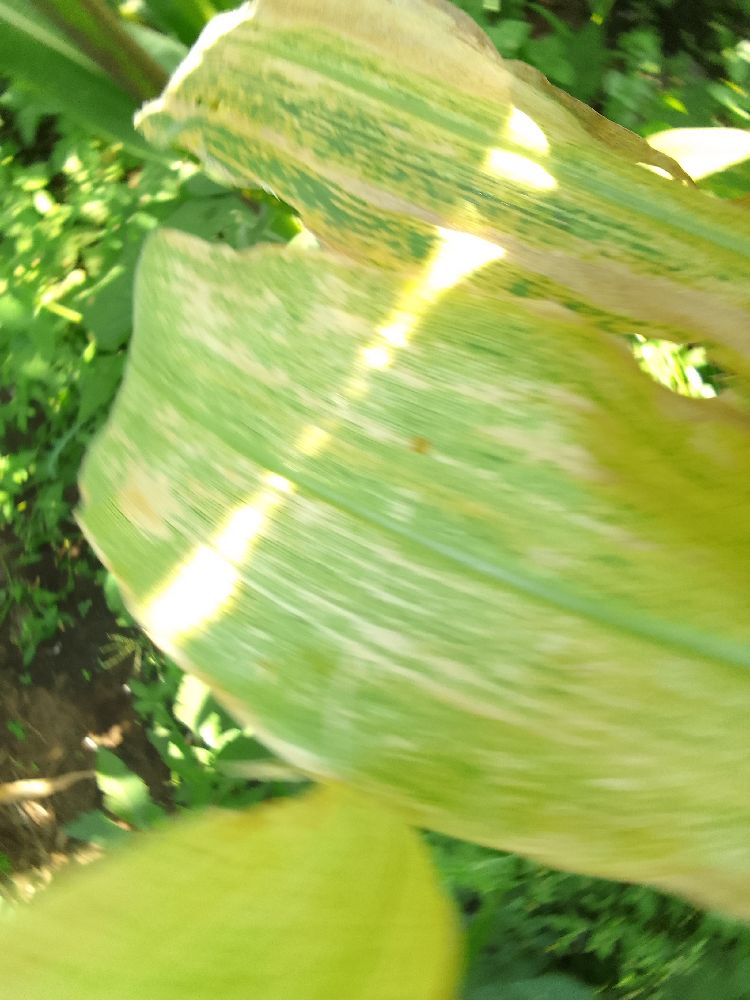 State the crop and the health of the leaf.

maize, maize lethal necrosis
